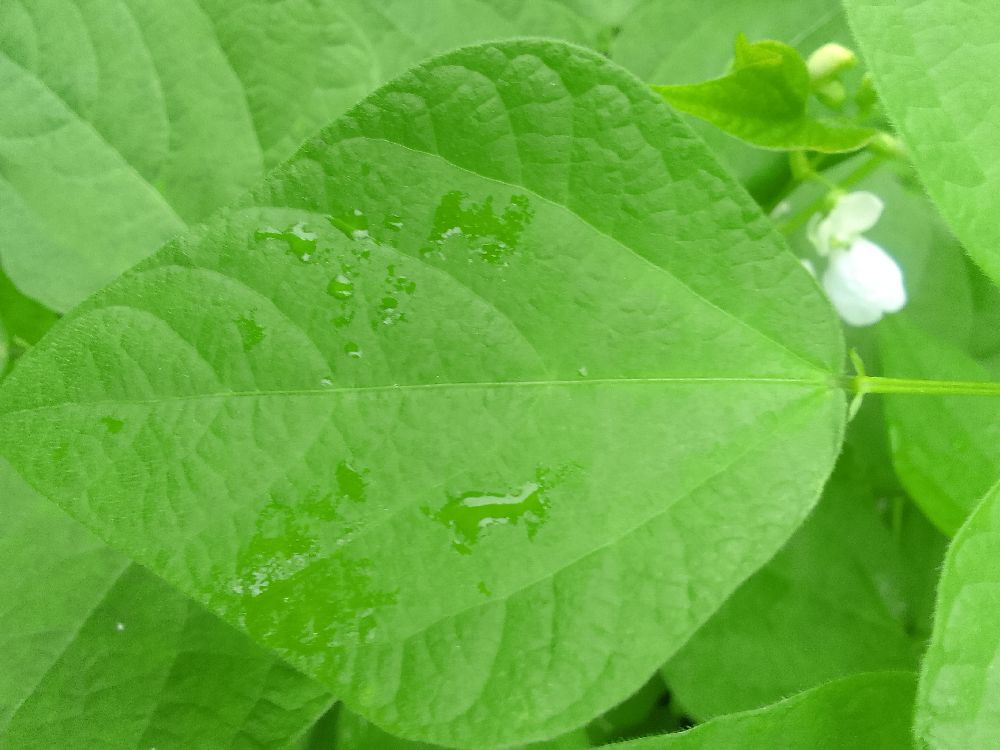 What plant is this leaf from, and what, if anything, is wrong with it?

common bean, healthy
